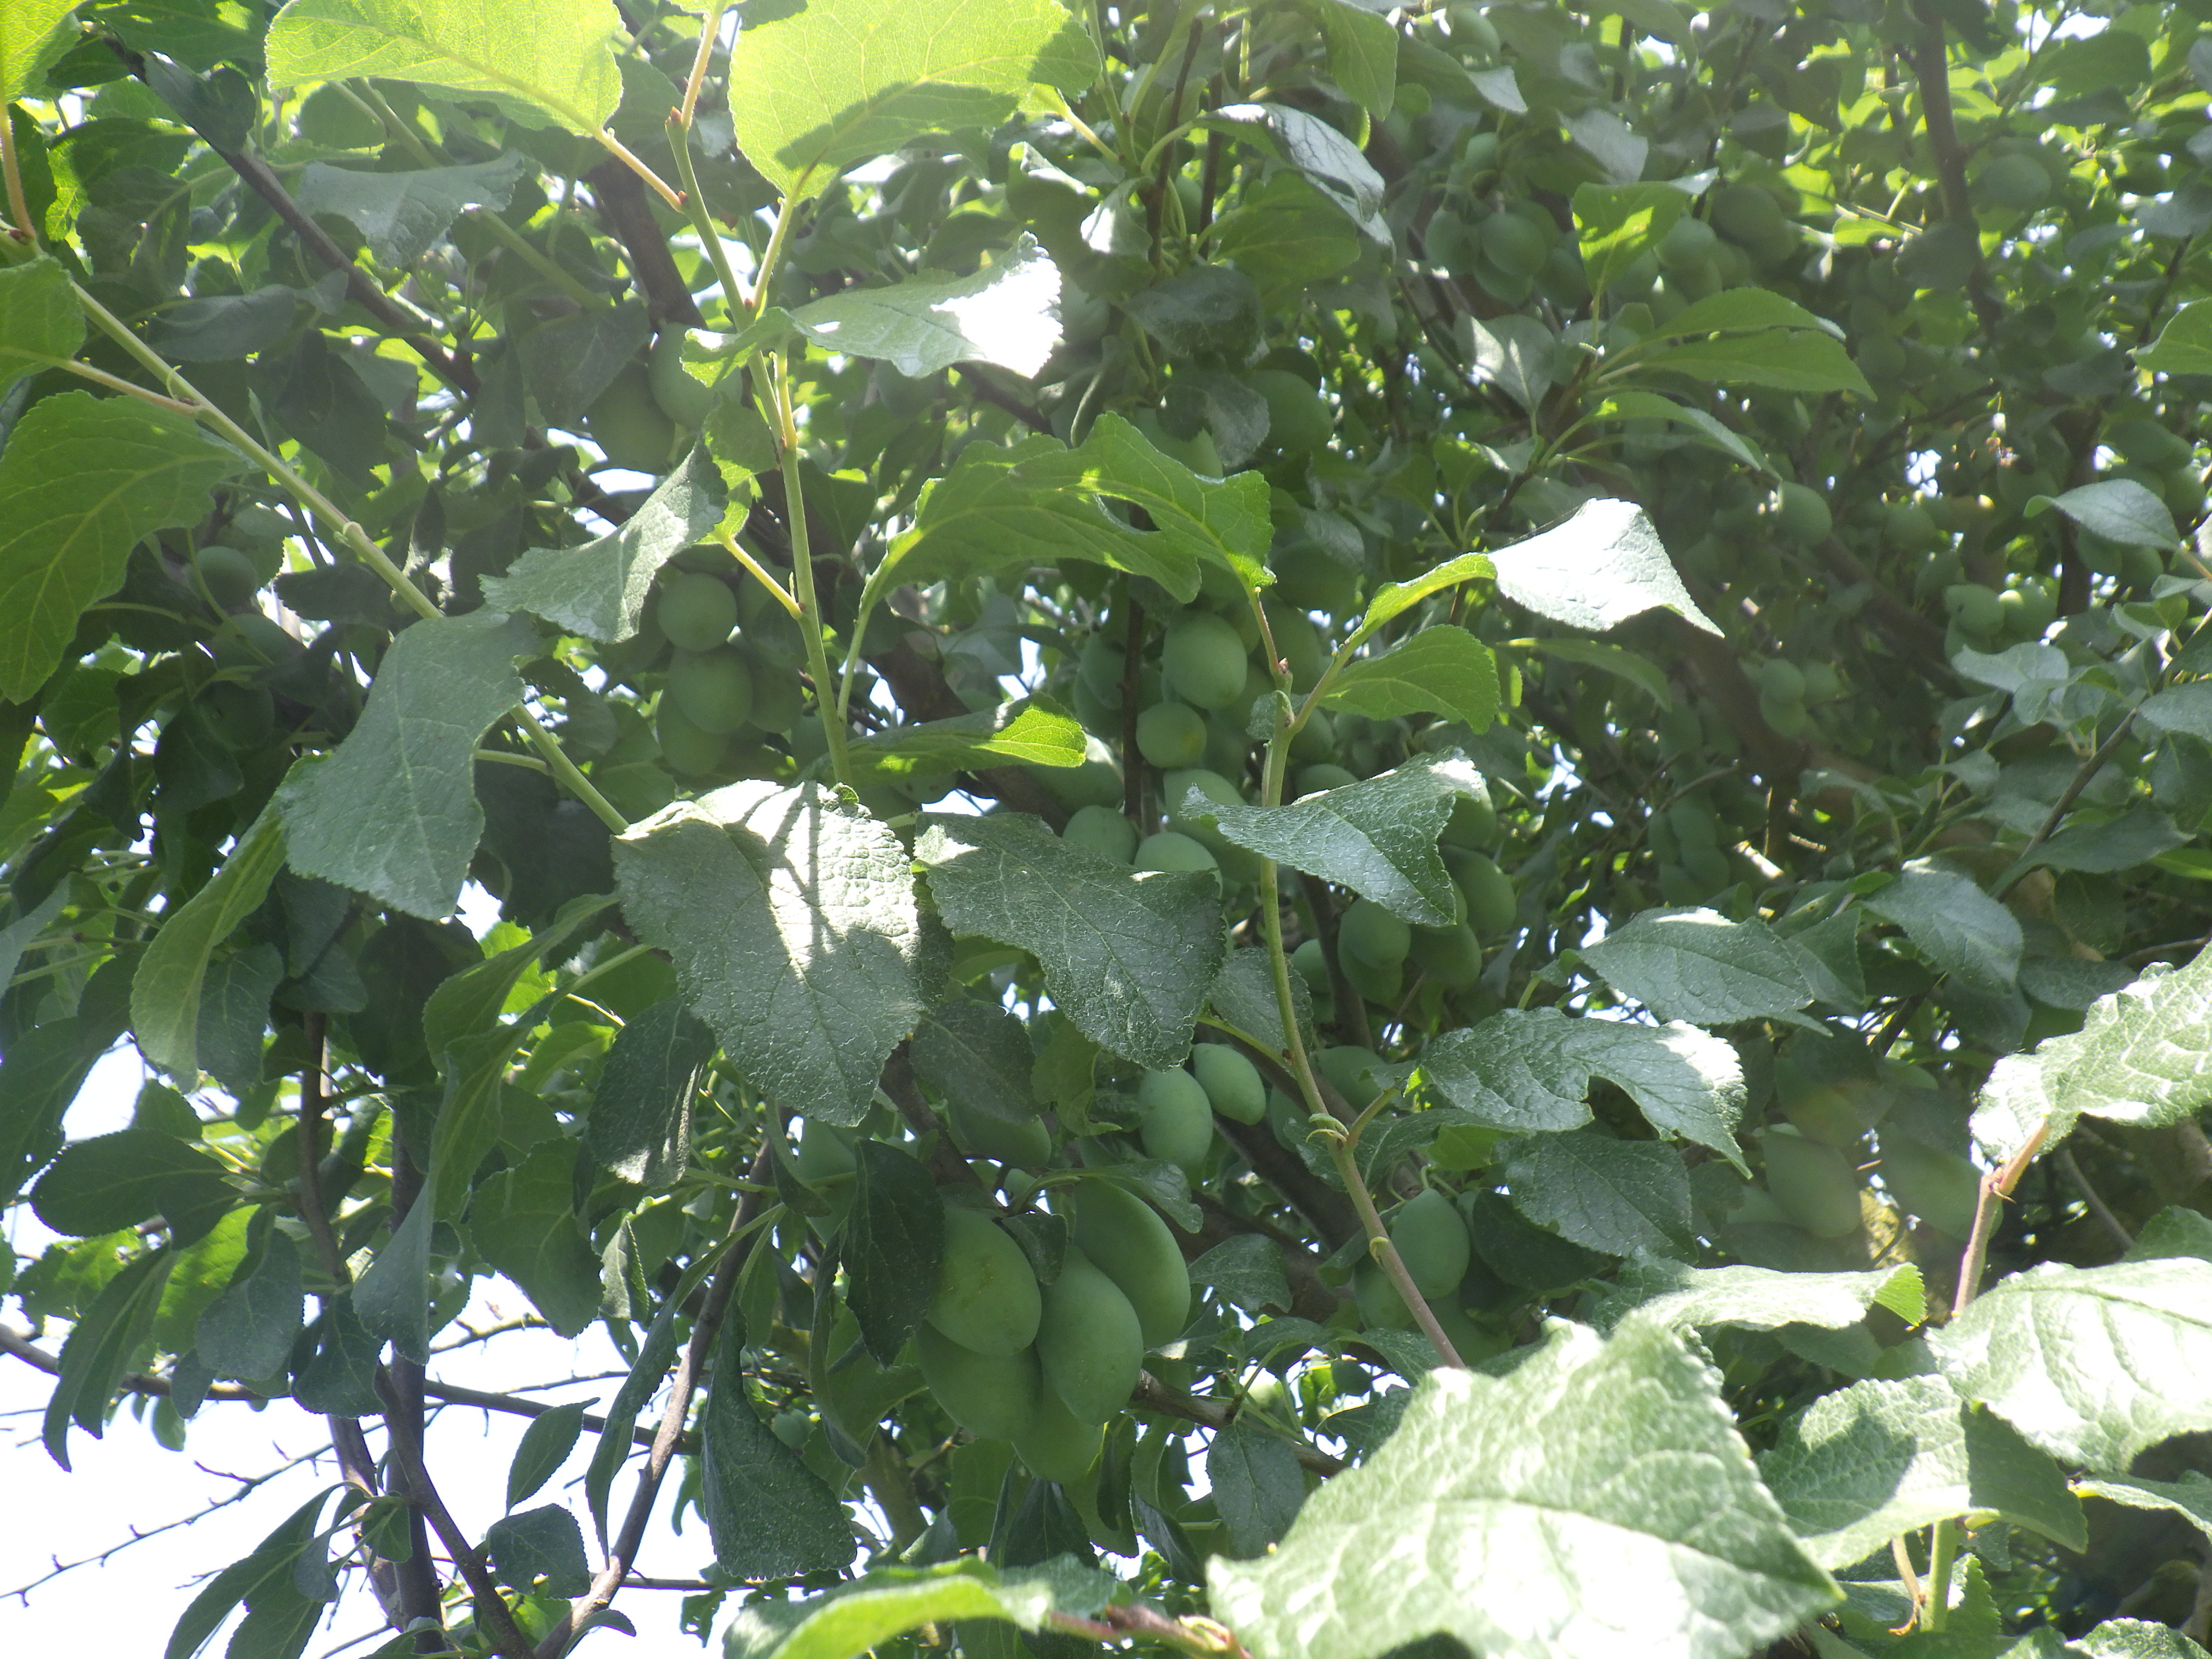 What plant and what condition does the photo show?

plum, phytophagous
